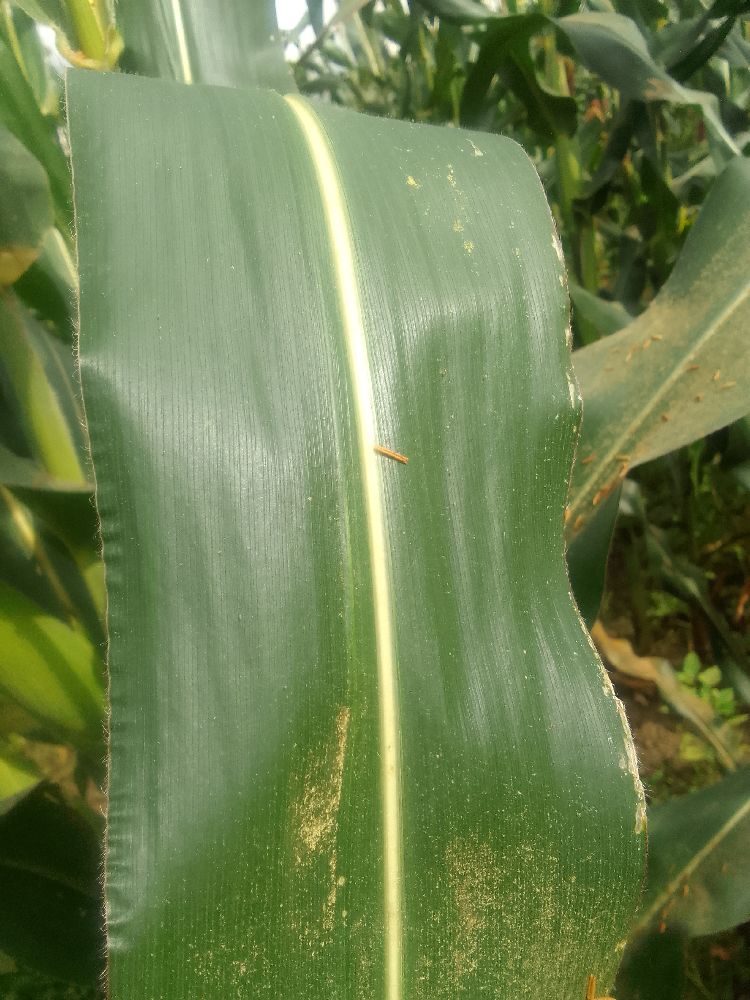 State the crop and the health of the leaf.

maize, healthy
